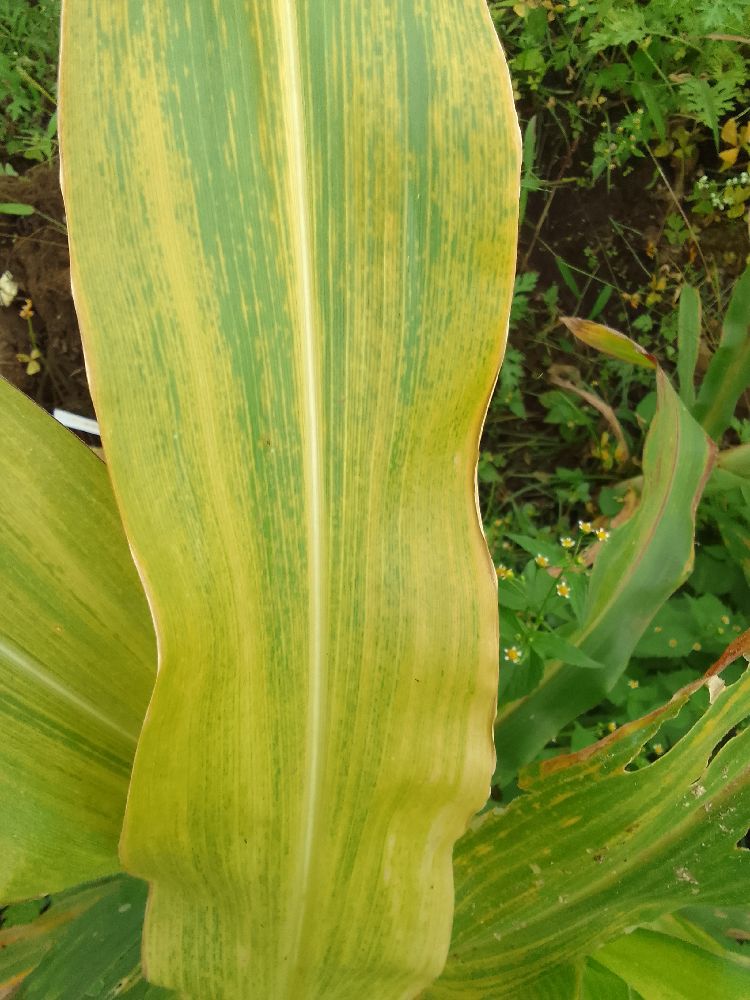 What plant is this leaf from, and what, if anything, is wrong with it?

maize, maize lethal necrosis
